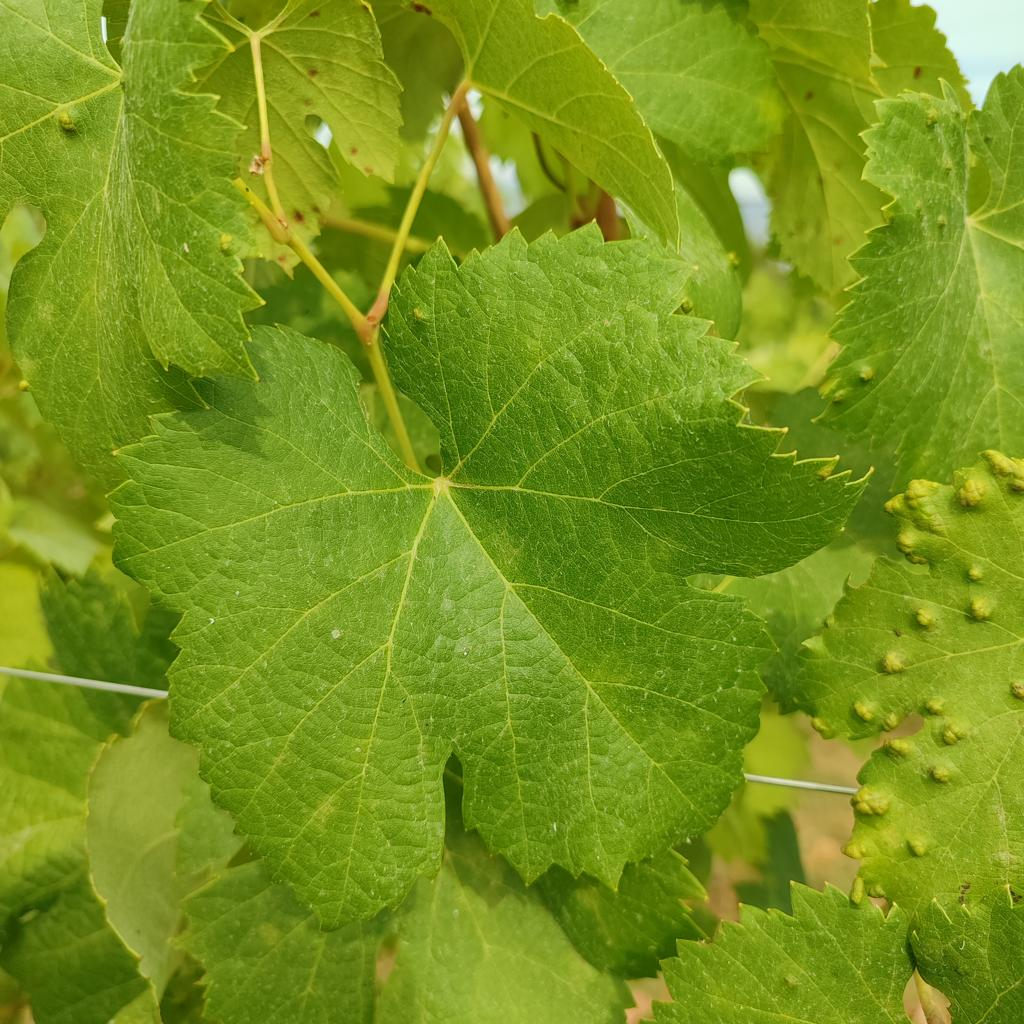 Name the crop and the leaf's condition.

grapevine, healthy
